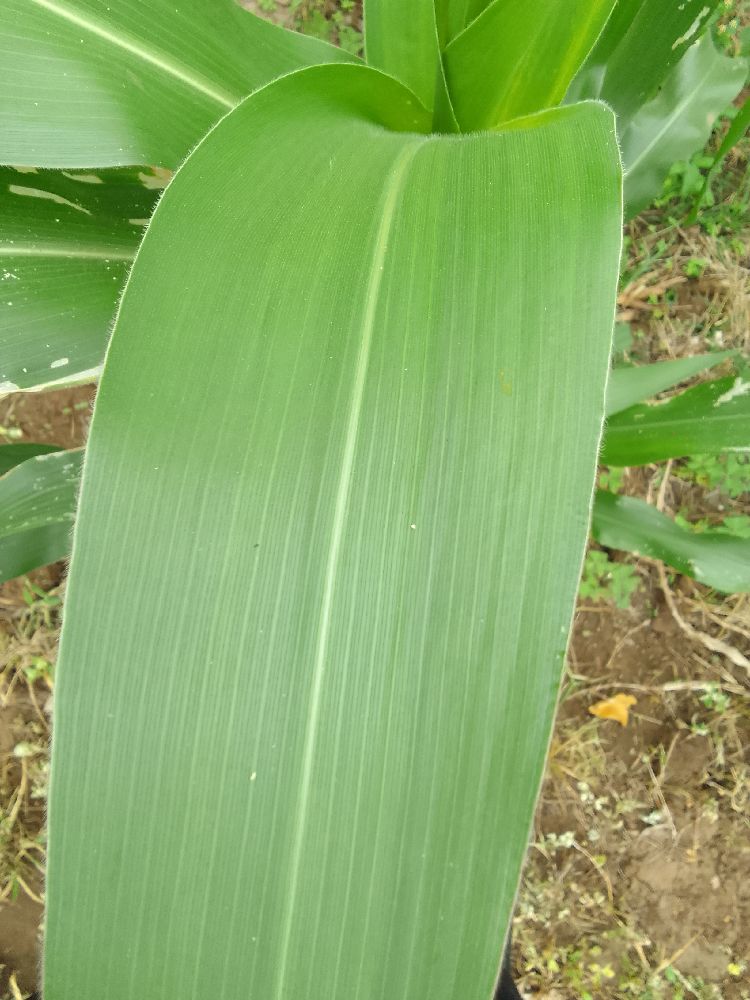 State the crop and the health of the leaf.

maize, healthy
